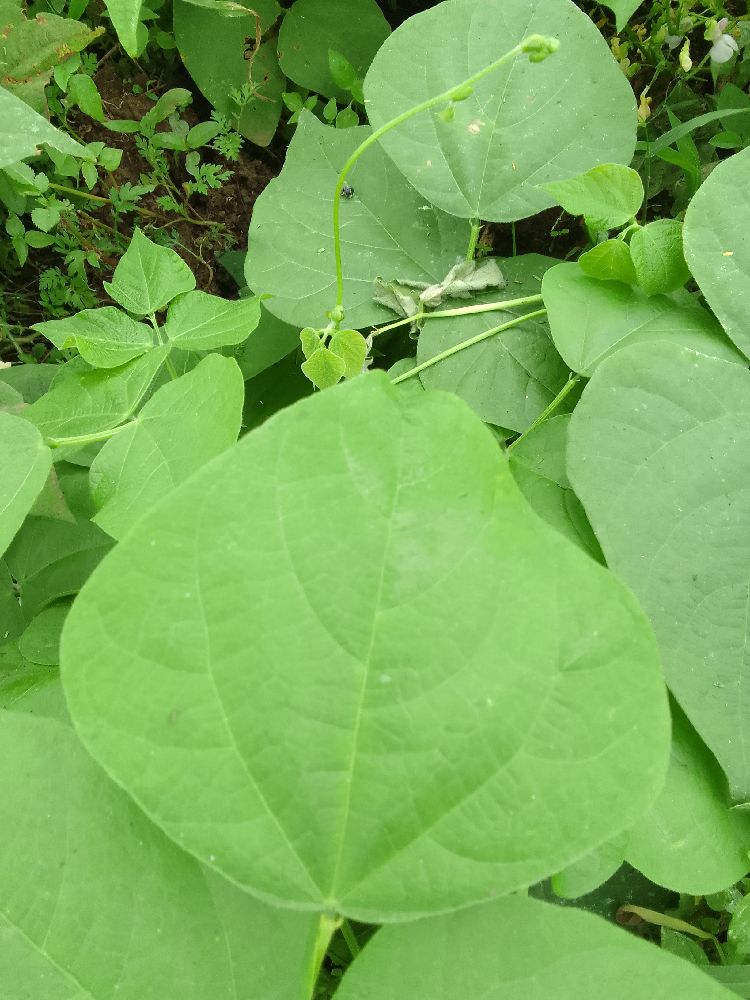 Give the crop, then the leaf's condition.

common bean, healthy
